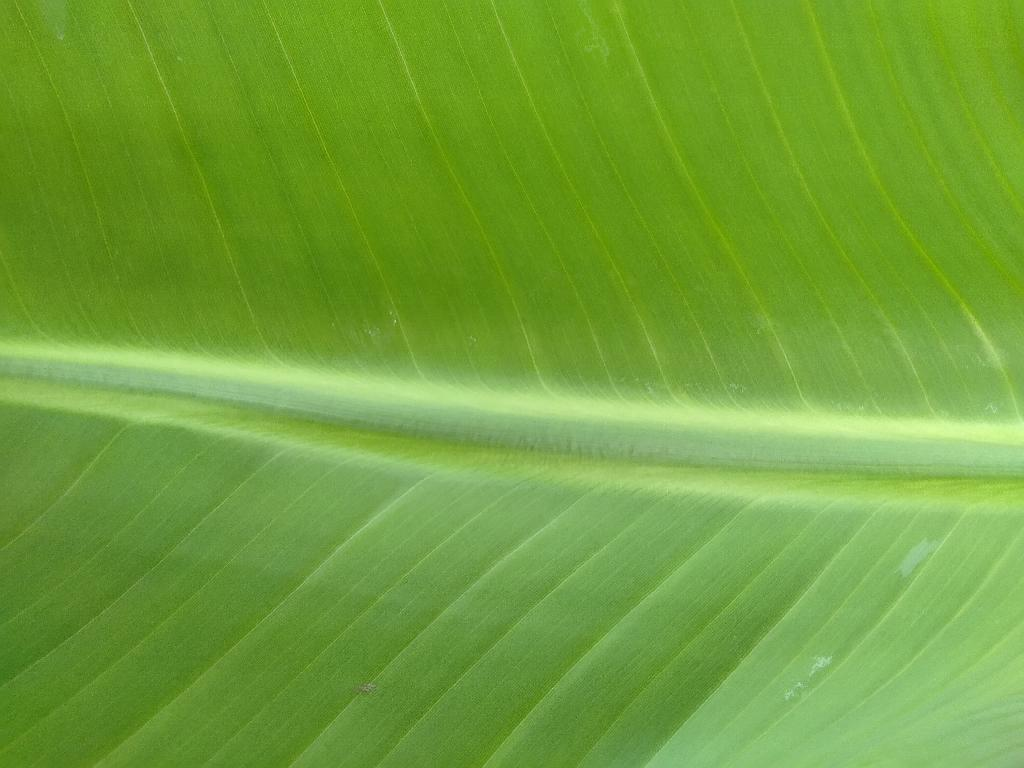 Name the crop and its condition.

banana, healthy
